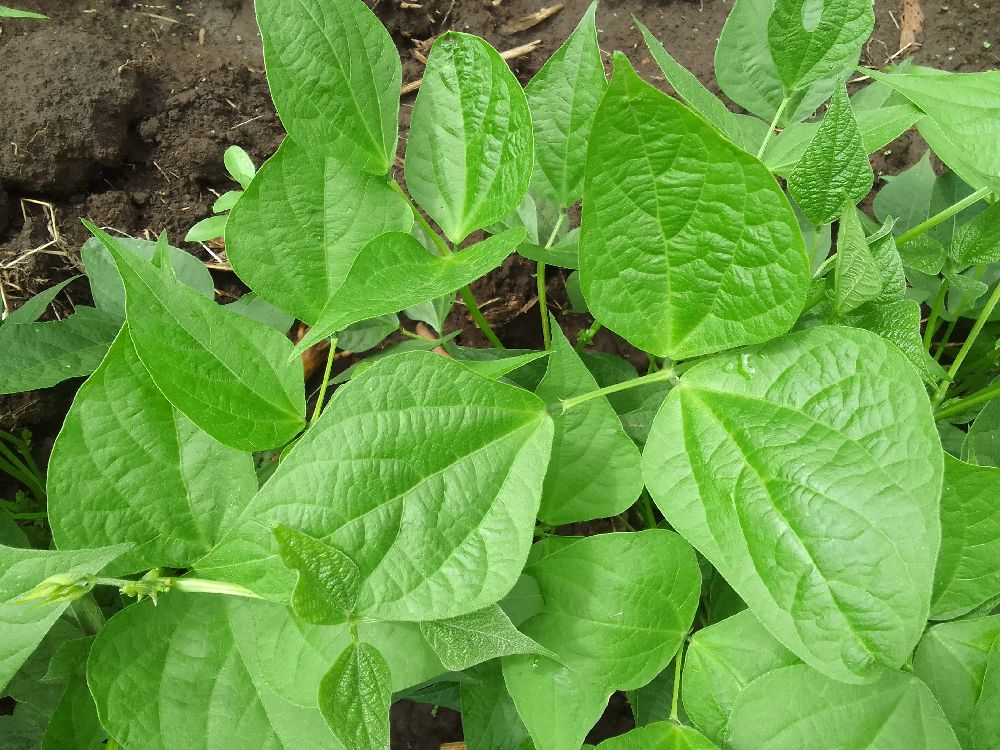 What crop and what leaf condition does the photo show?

common bean, healthy
